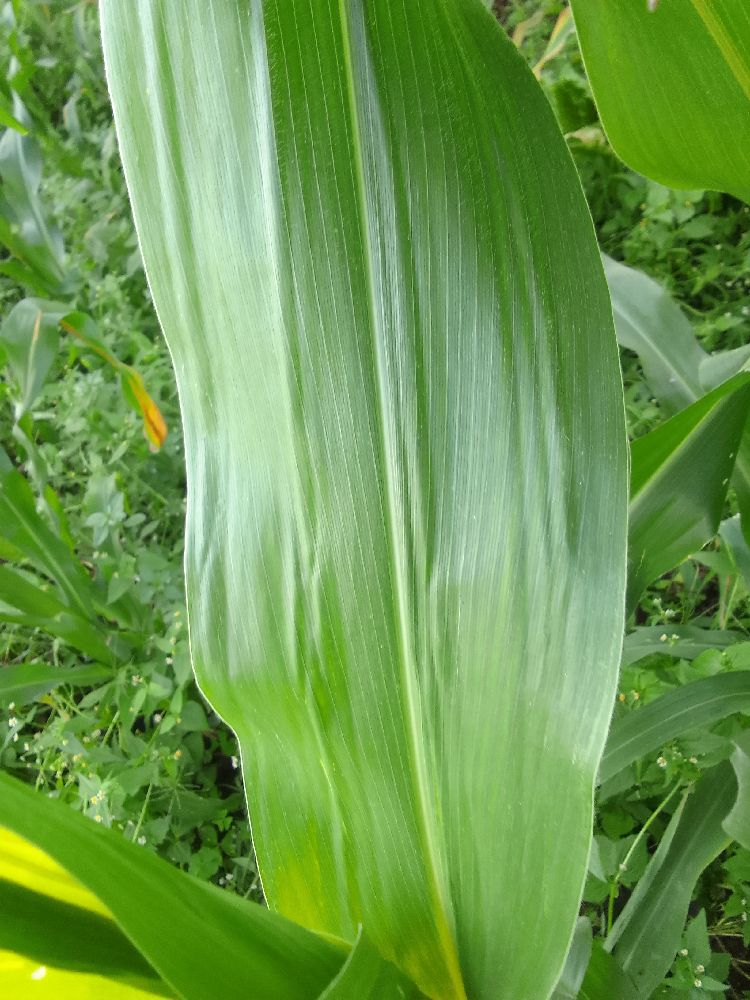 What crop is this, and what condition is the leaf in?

maize, healthy
